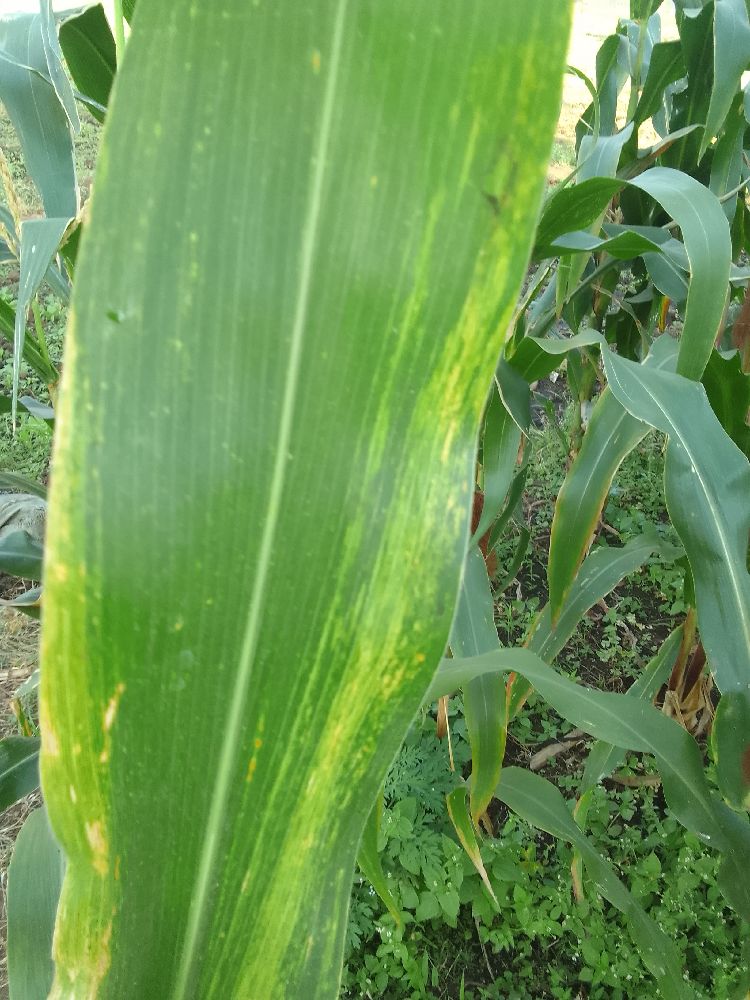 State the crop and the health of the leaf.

maize, maize lethal necrosis
